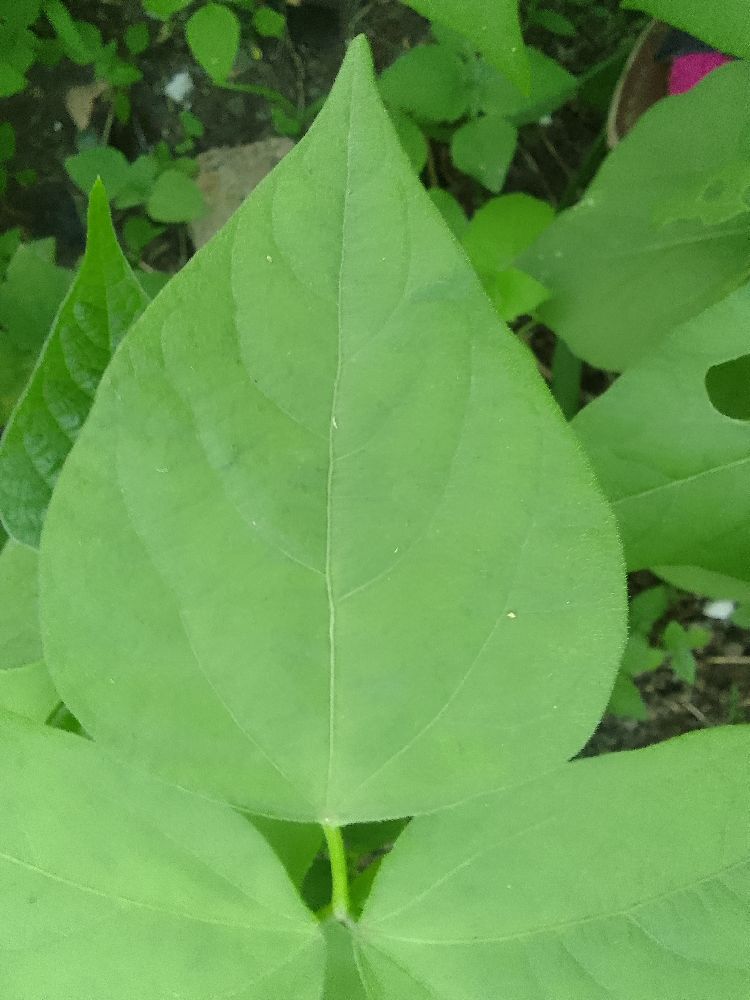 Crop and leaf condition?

common bean, healthy
